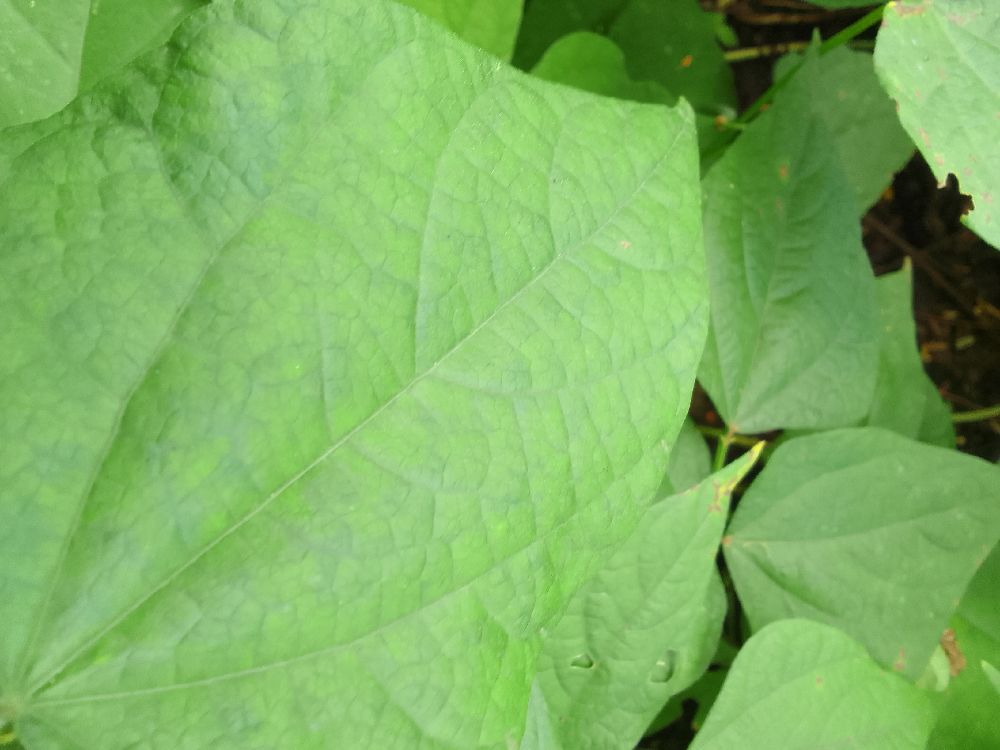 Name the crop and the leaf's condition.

common bean, healthy
